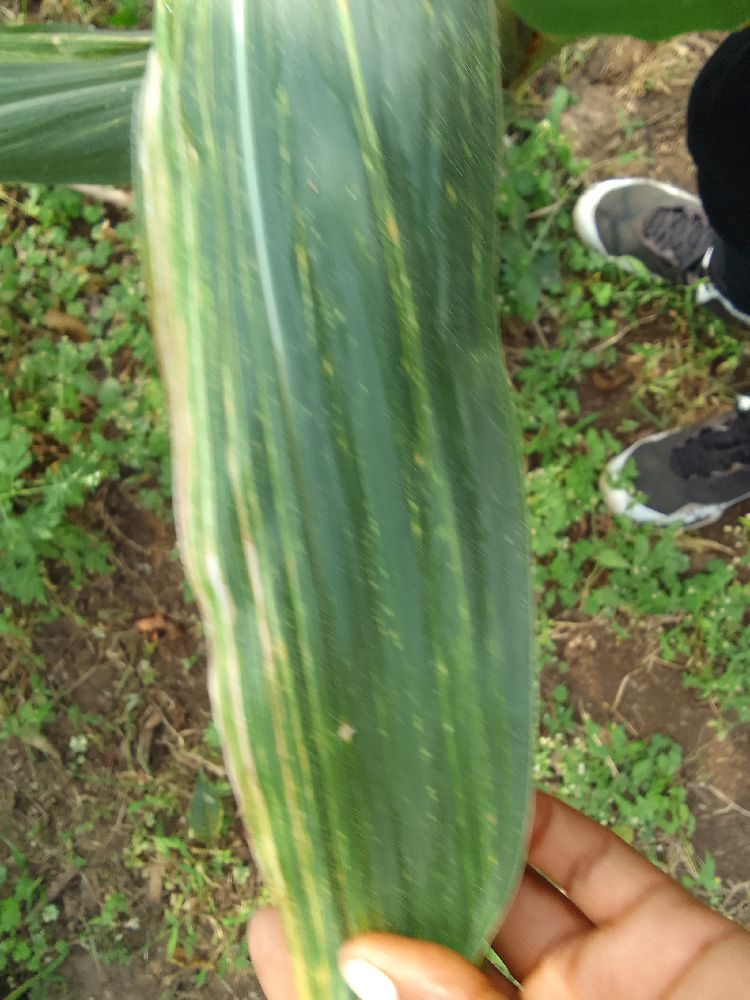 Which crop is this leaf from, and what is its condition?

maize, maize lethal necrosis
